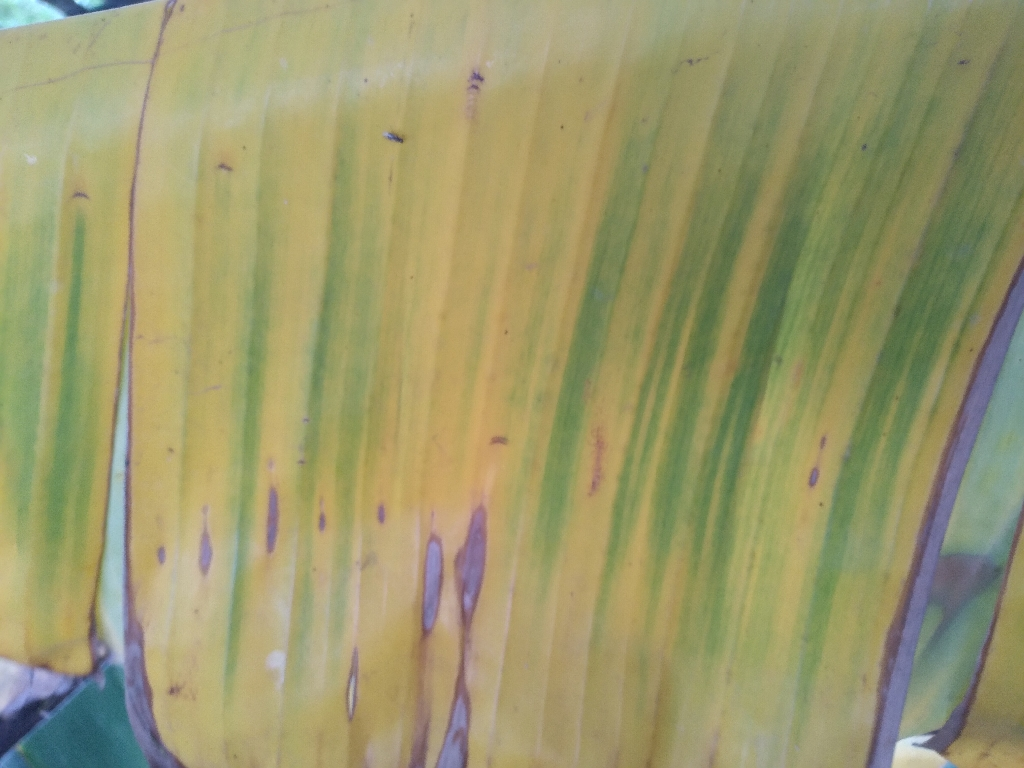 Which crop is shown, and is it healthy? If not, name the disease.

banana, fusarium wilt race 1
